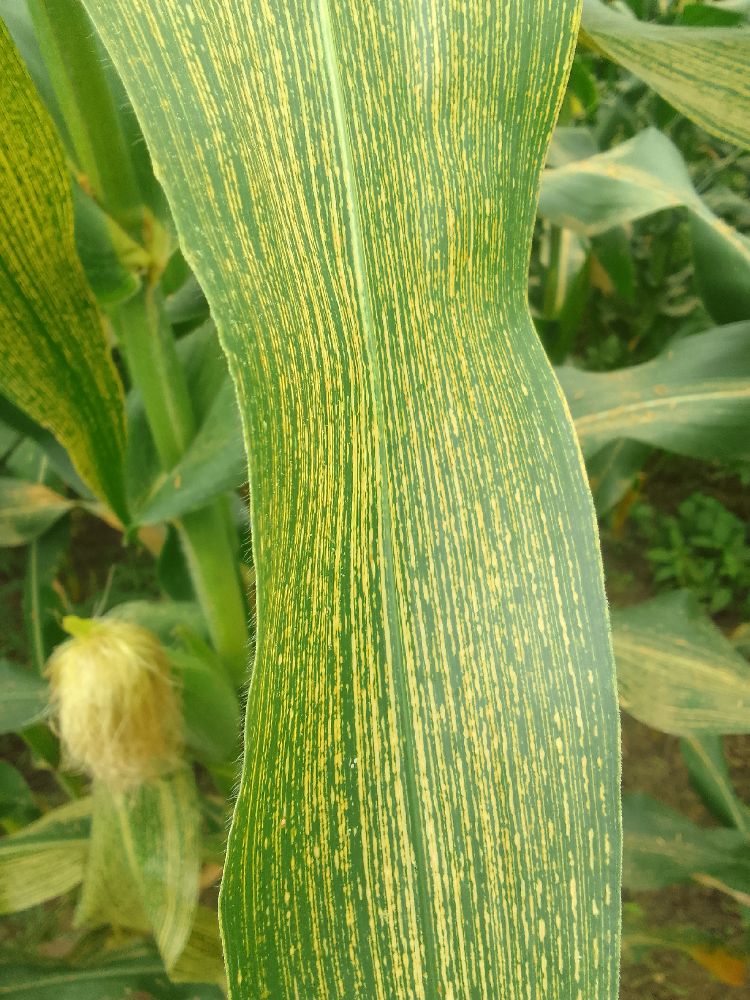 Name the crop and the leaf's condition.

maize, maize streak virus
